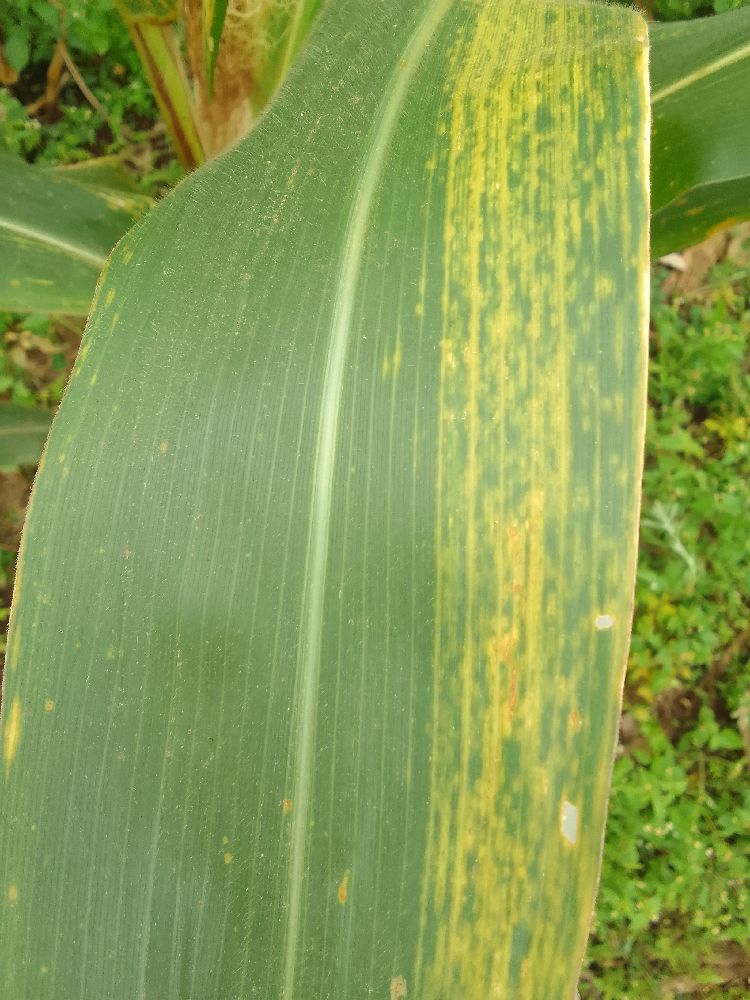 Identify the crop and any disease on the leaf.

maize, maize lethal necrosis
